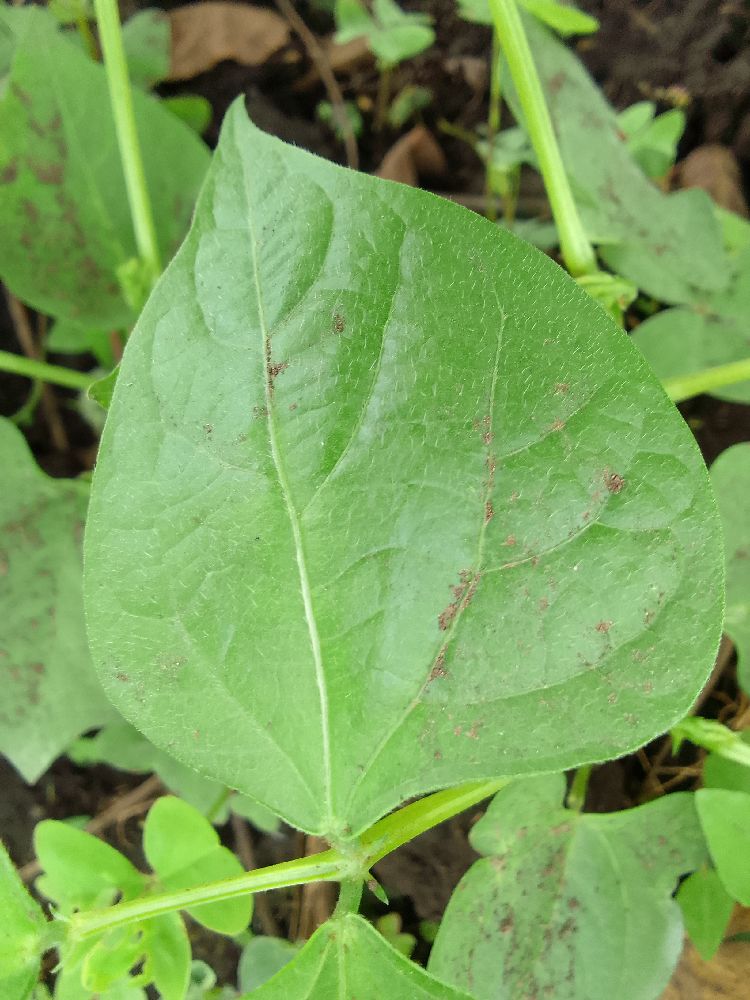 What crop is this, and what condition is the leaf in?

common bean, healthy
